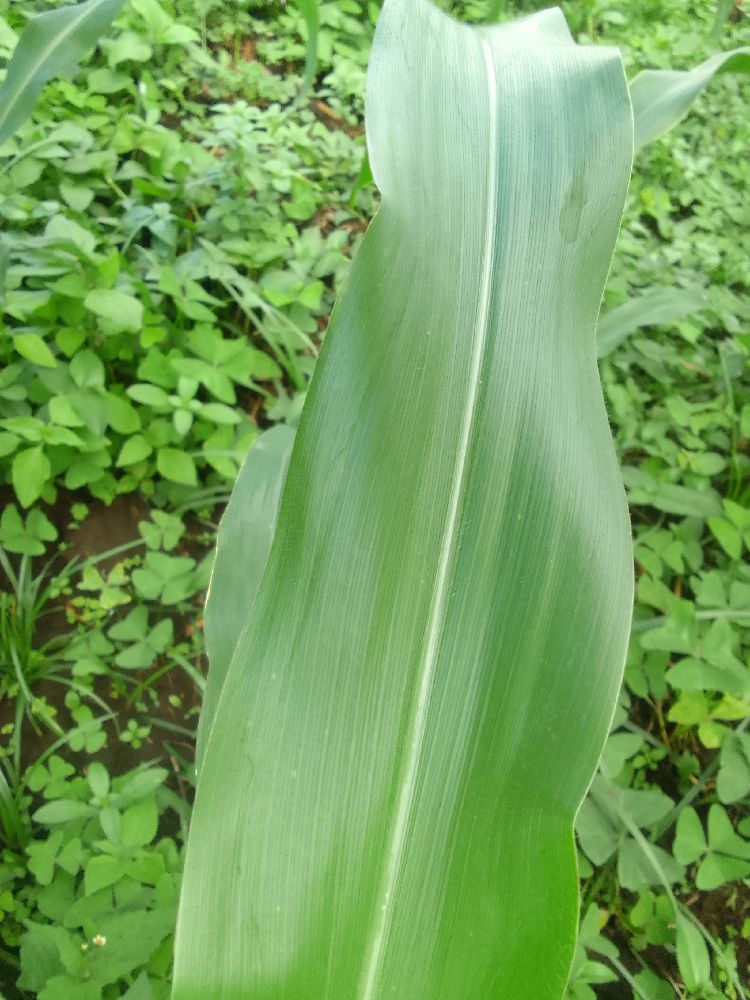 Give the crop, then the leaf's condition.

maize, healthy
